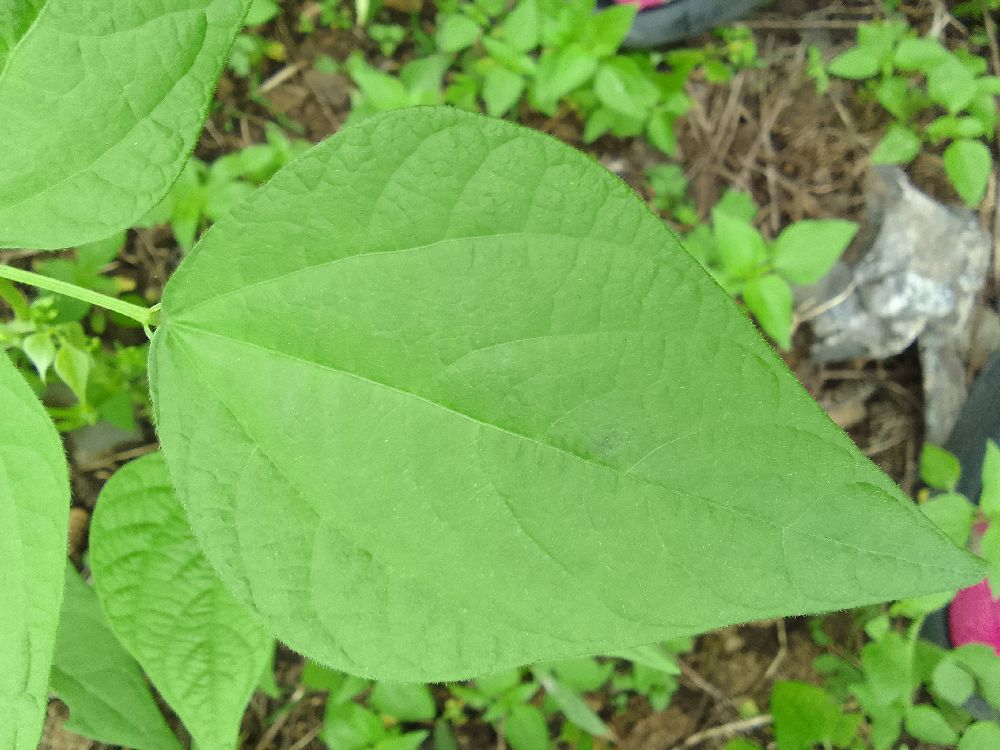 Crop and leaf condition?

common bean, healthy
